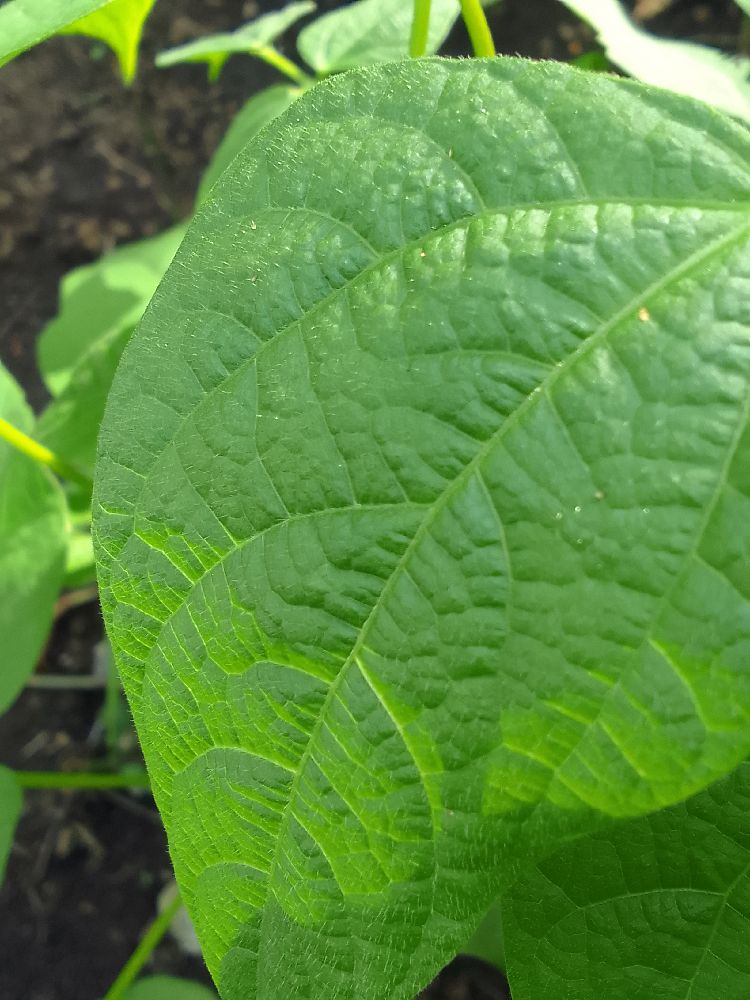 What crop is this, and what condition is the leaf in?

common bean, healthy
